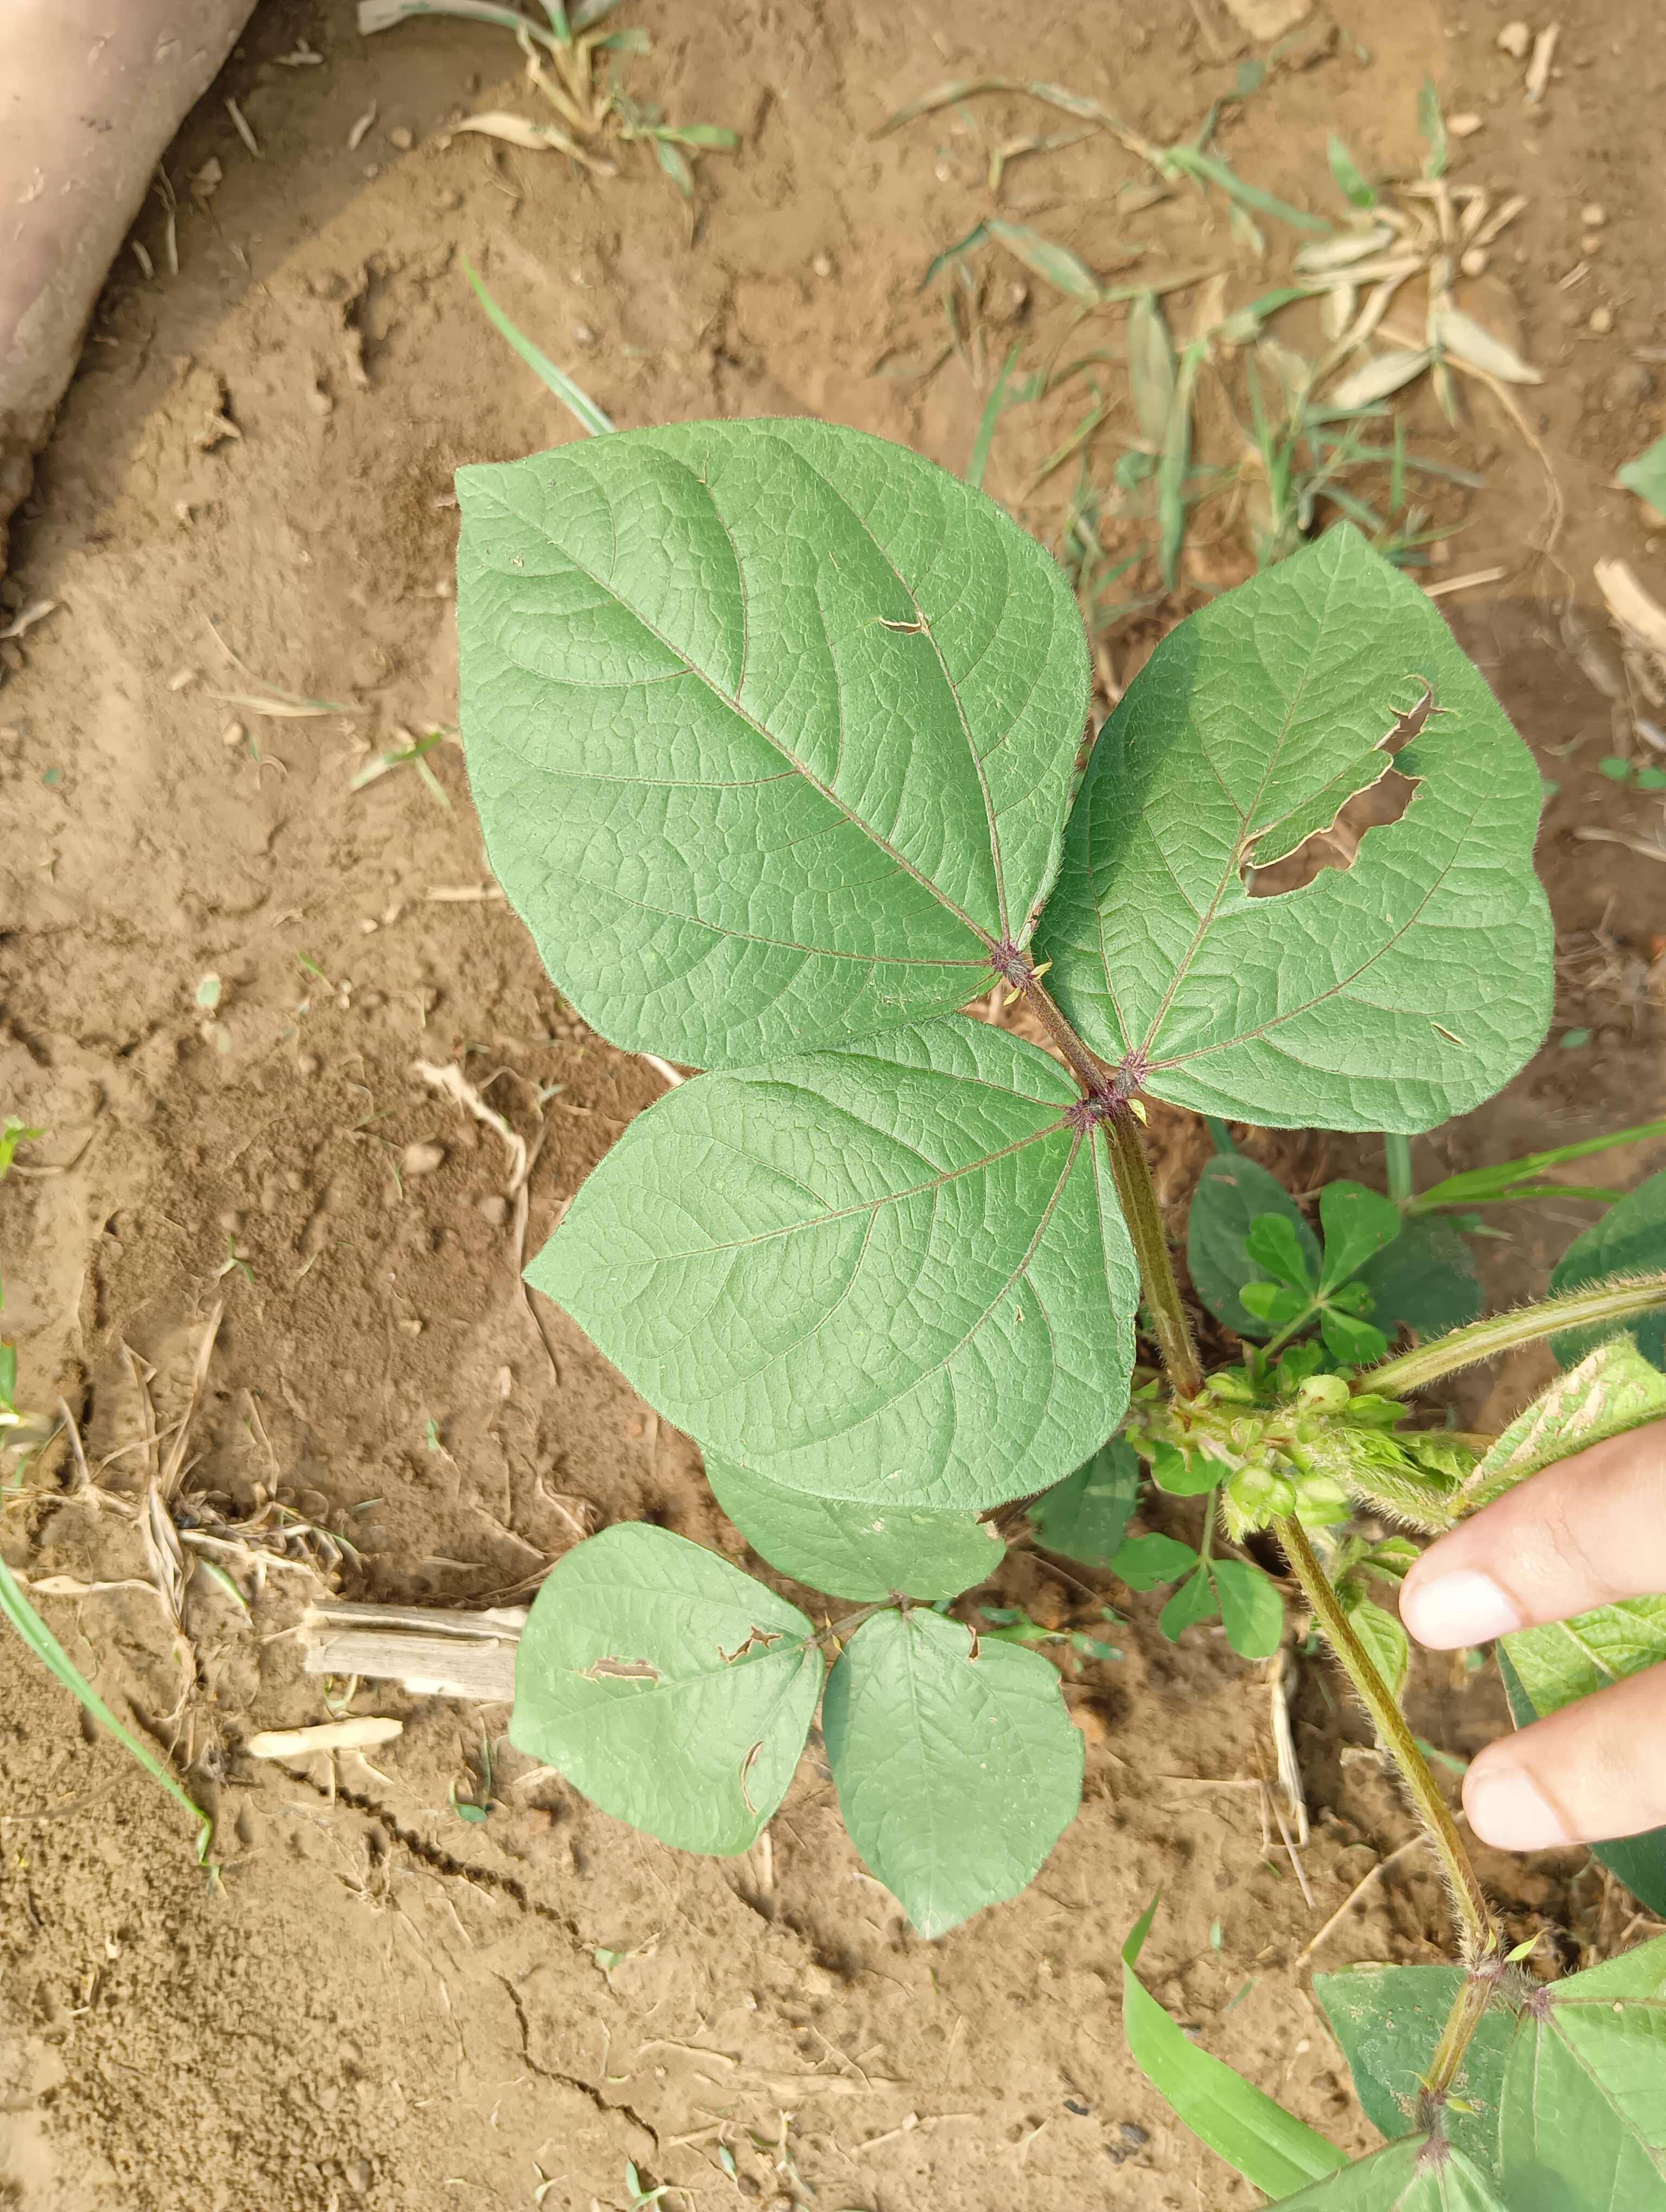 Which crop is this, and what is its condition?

mungbean, healthy
